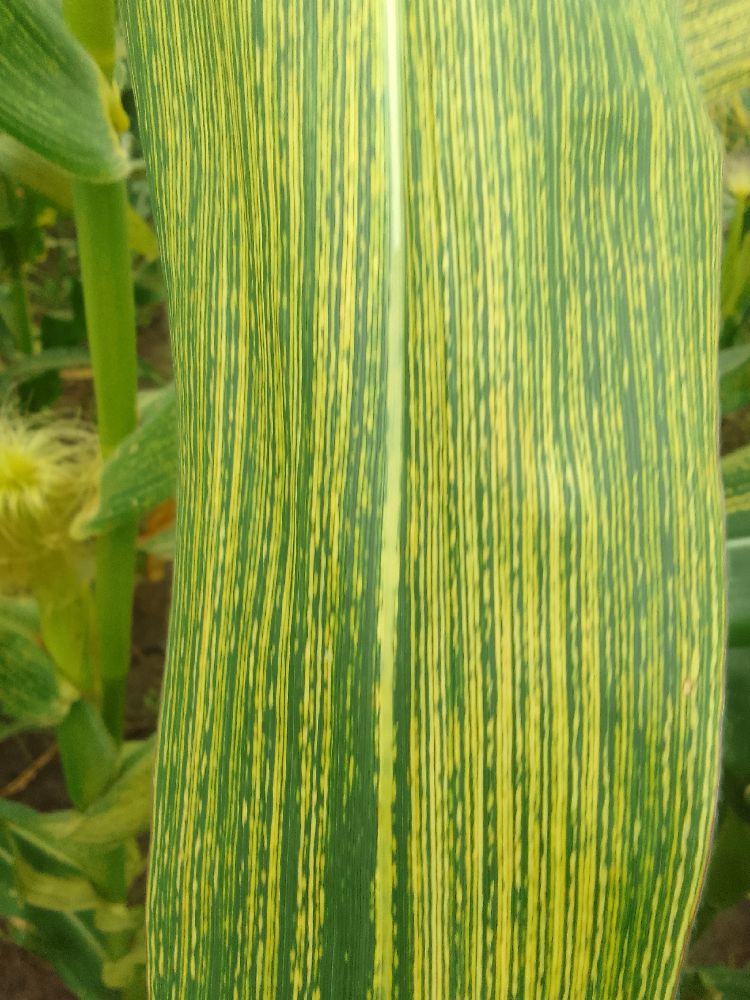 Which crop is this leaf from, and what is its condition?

maize, maize streak virus
